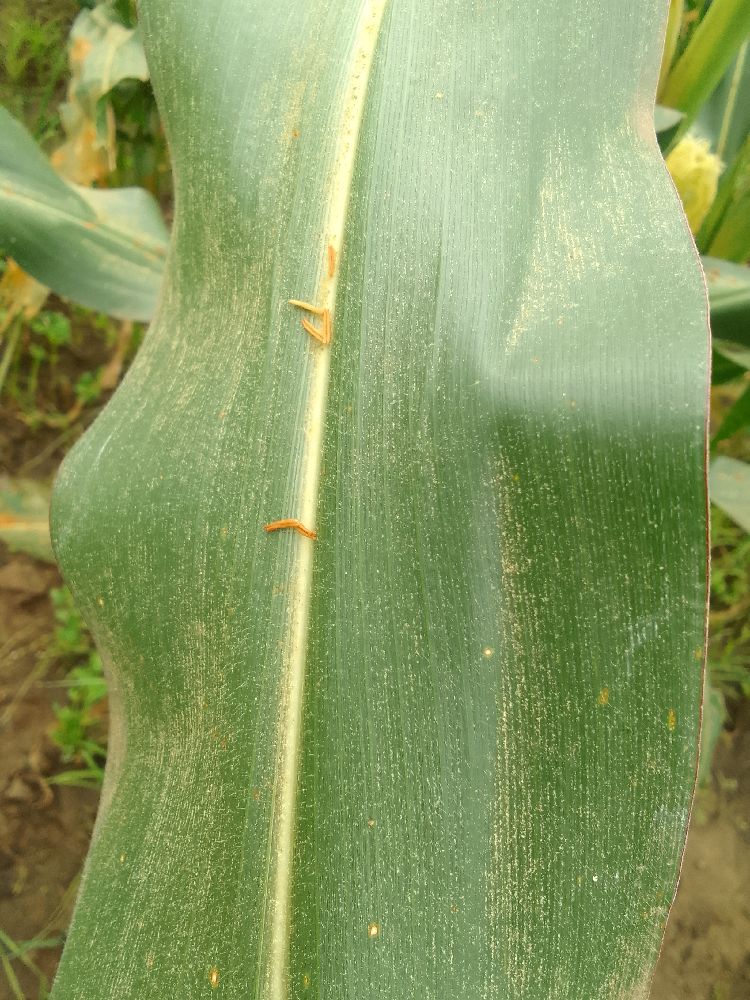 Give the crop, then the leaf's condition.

maize, healthy
